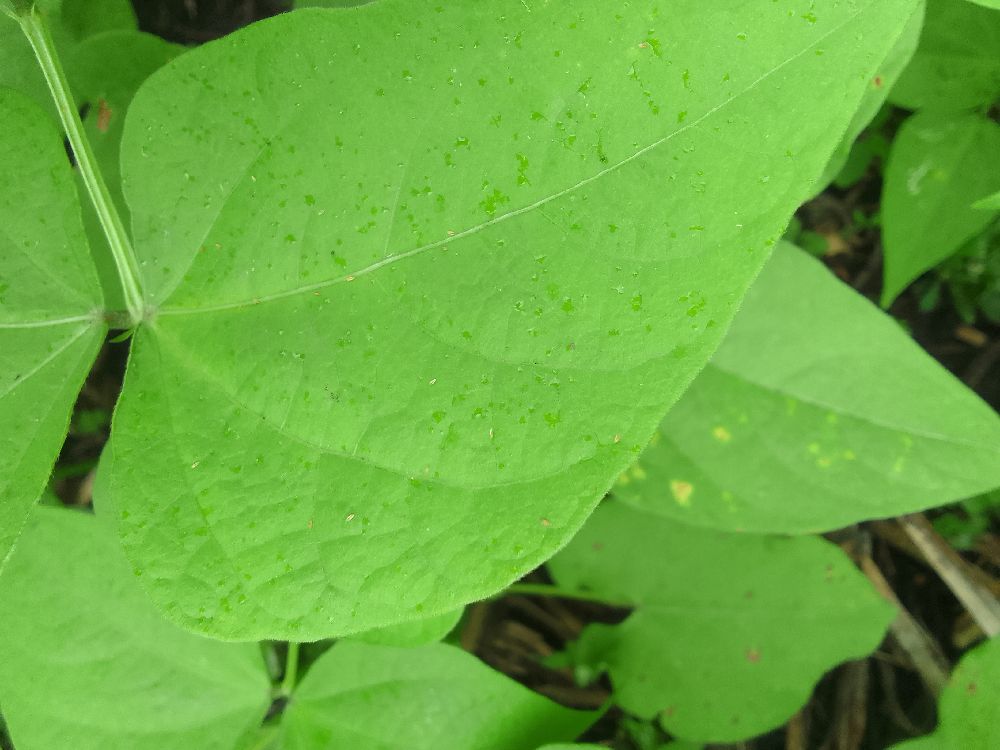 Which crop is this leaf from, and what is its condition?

common bean, healthy
